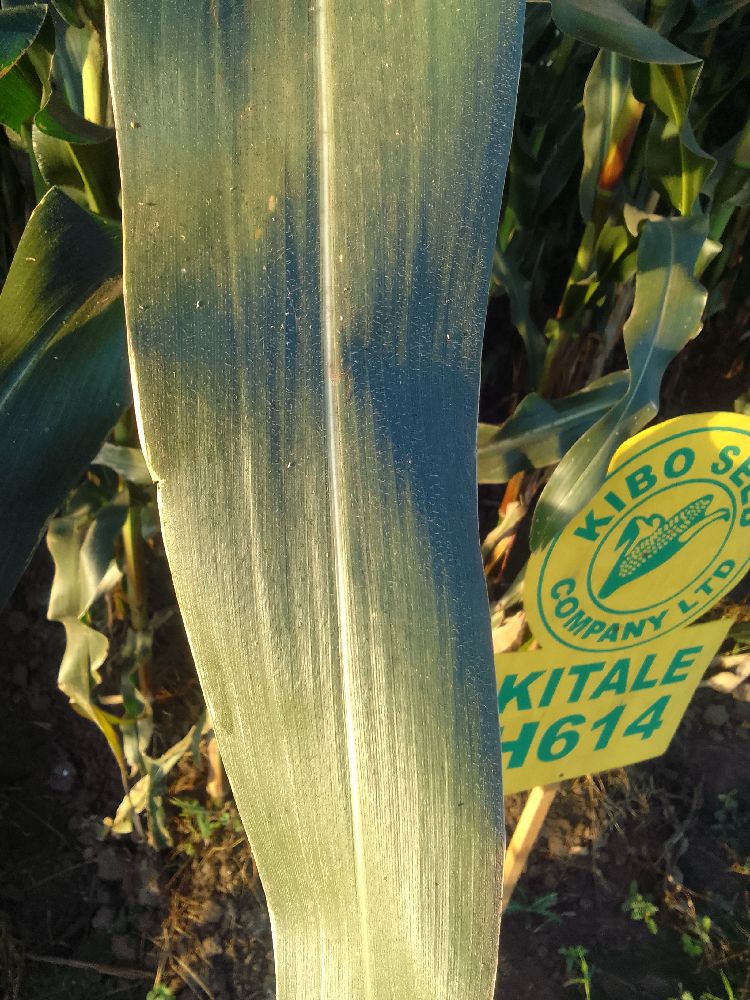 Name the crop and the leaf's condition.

maize, healthy
